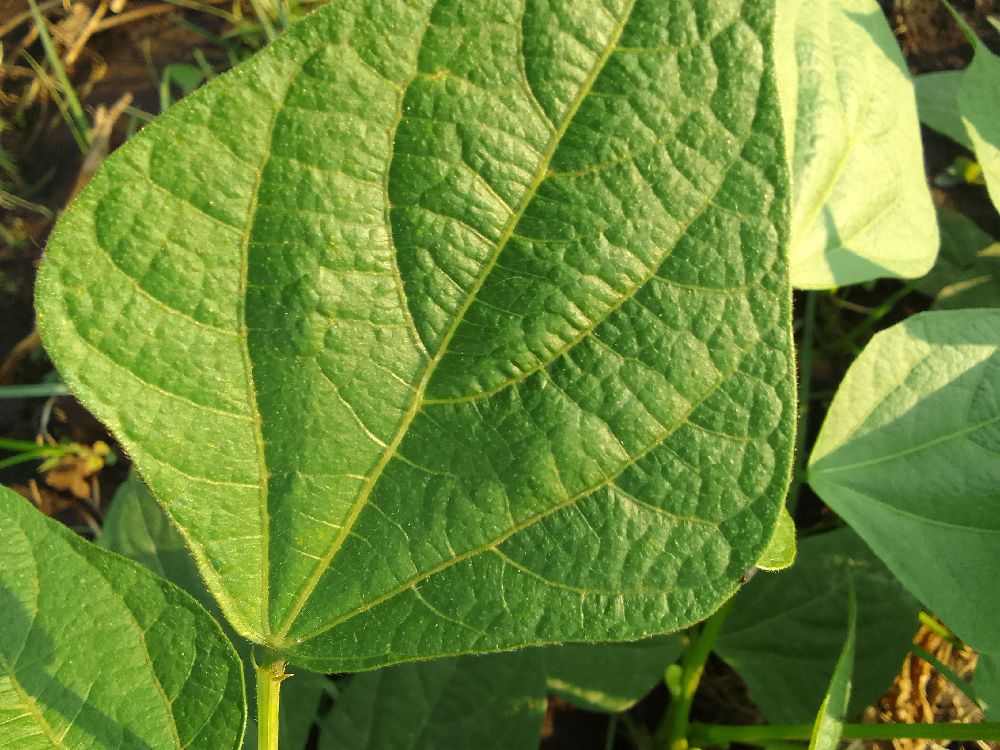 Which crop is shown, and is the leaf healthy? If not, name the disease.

common bean, healthy
